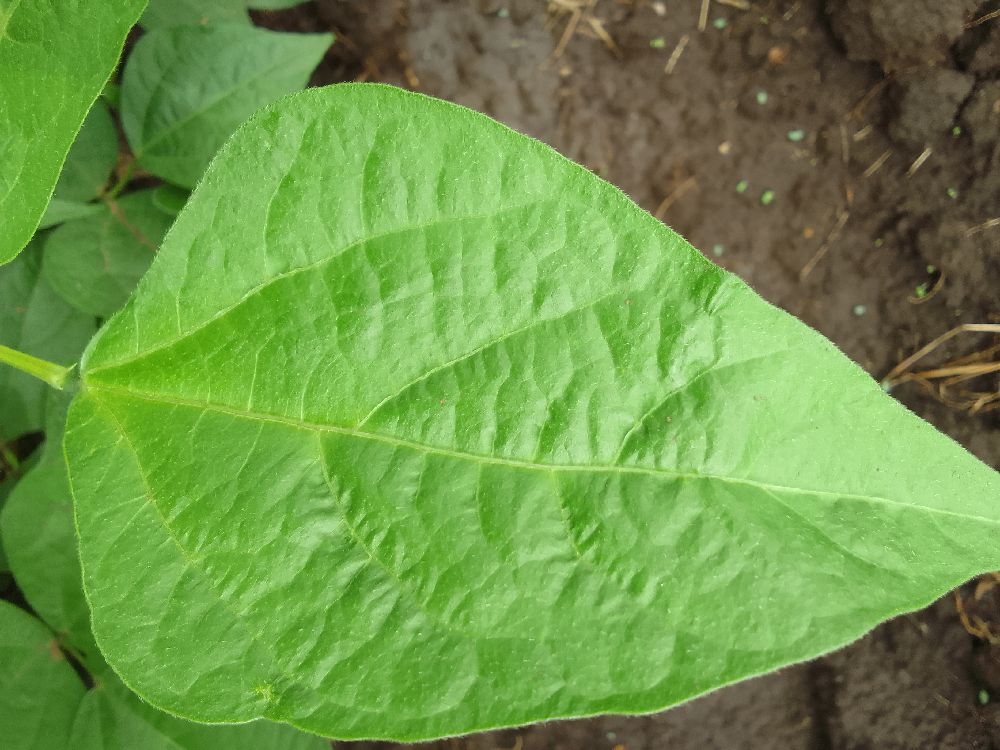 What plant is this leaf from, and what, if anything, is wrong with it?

common bean, healthy
